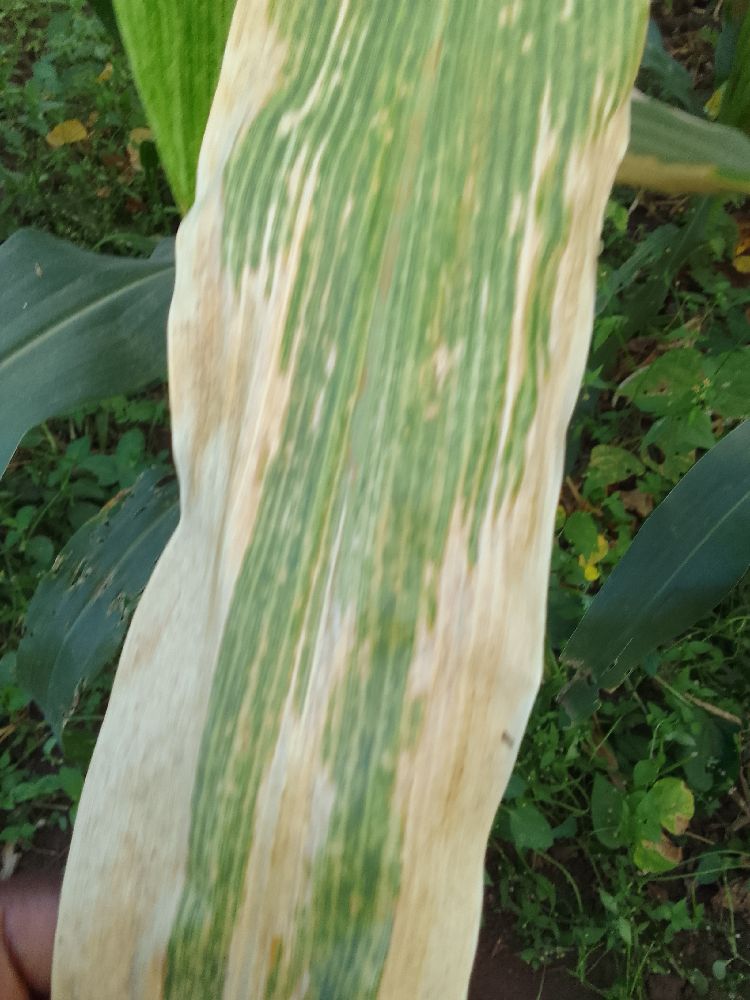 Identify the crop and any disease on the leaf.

maize, maize lethal necrosis
